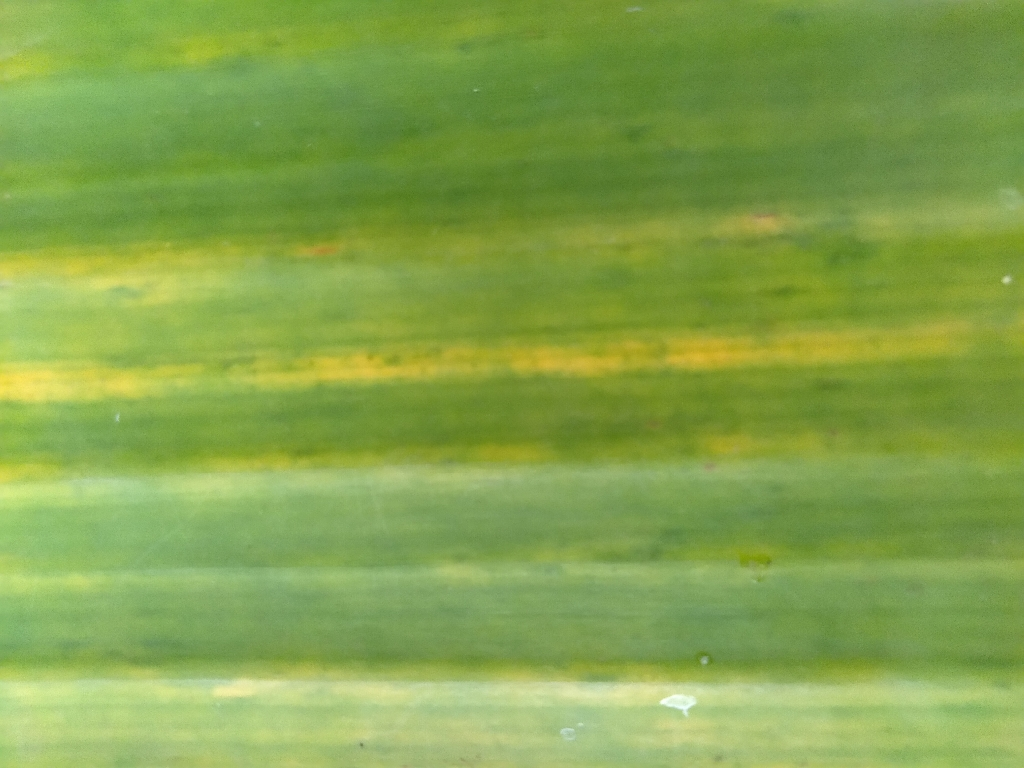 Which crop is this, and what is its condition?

banana, fusarium wilt race 1
